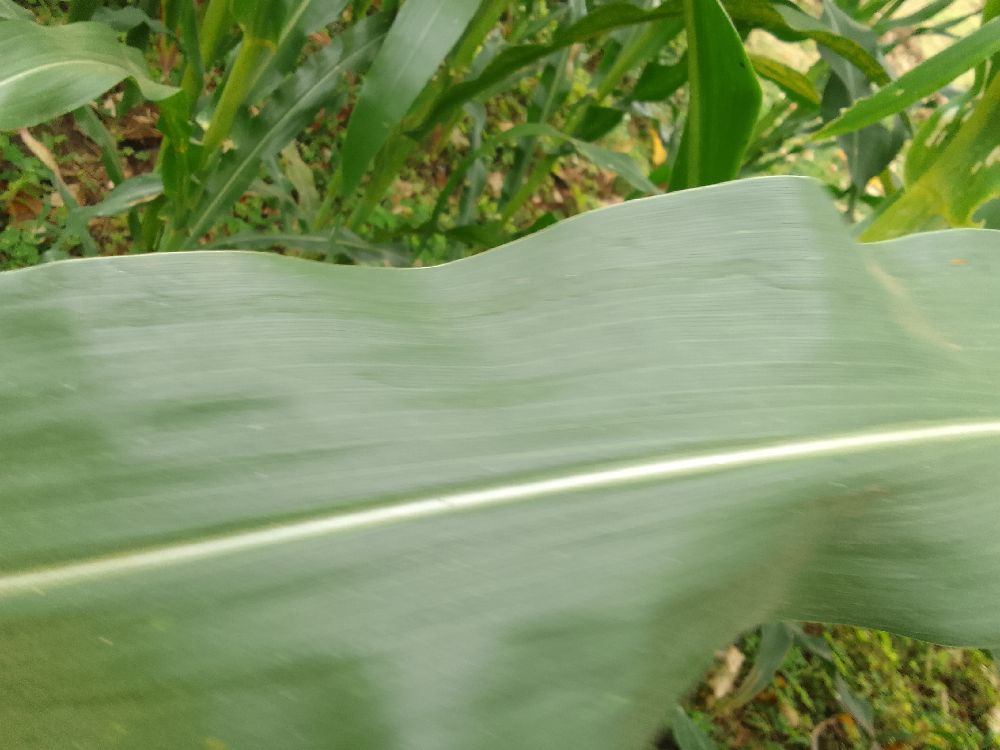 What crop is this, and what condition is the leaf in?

maize, healthy
